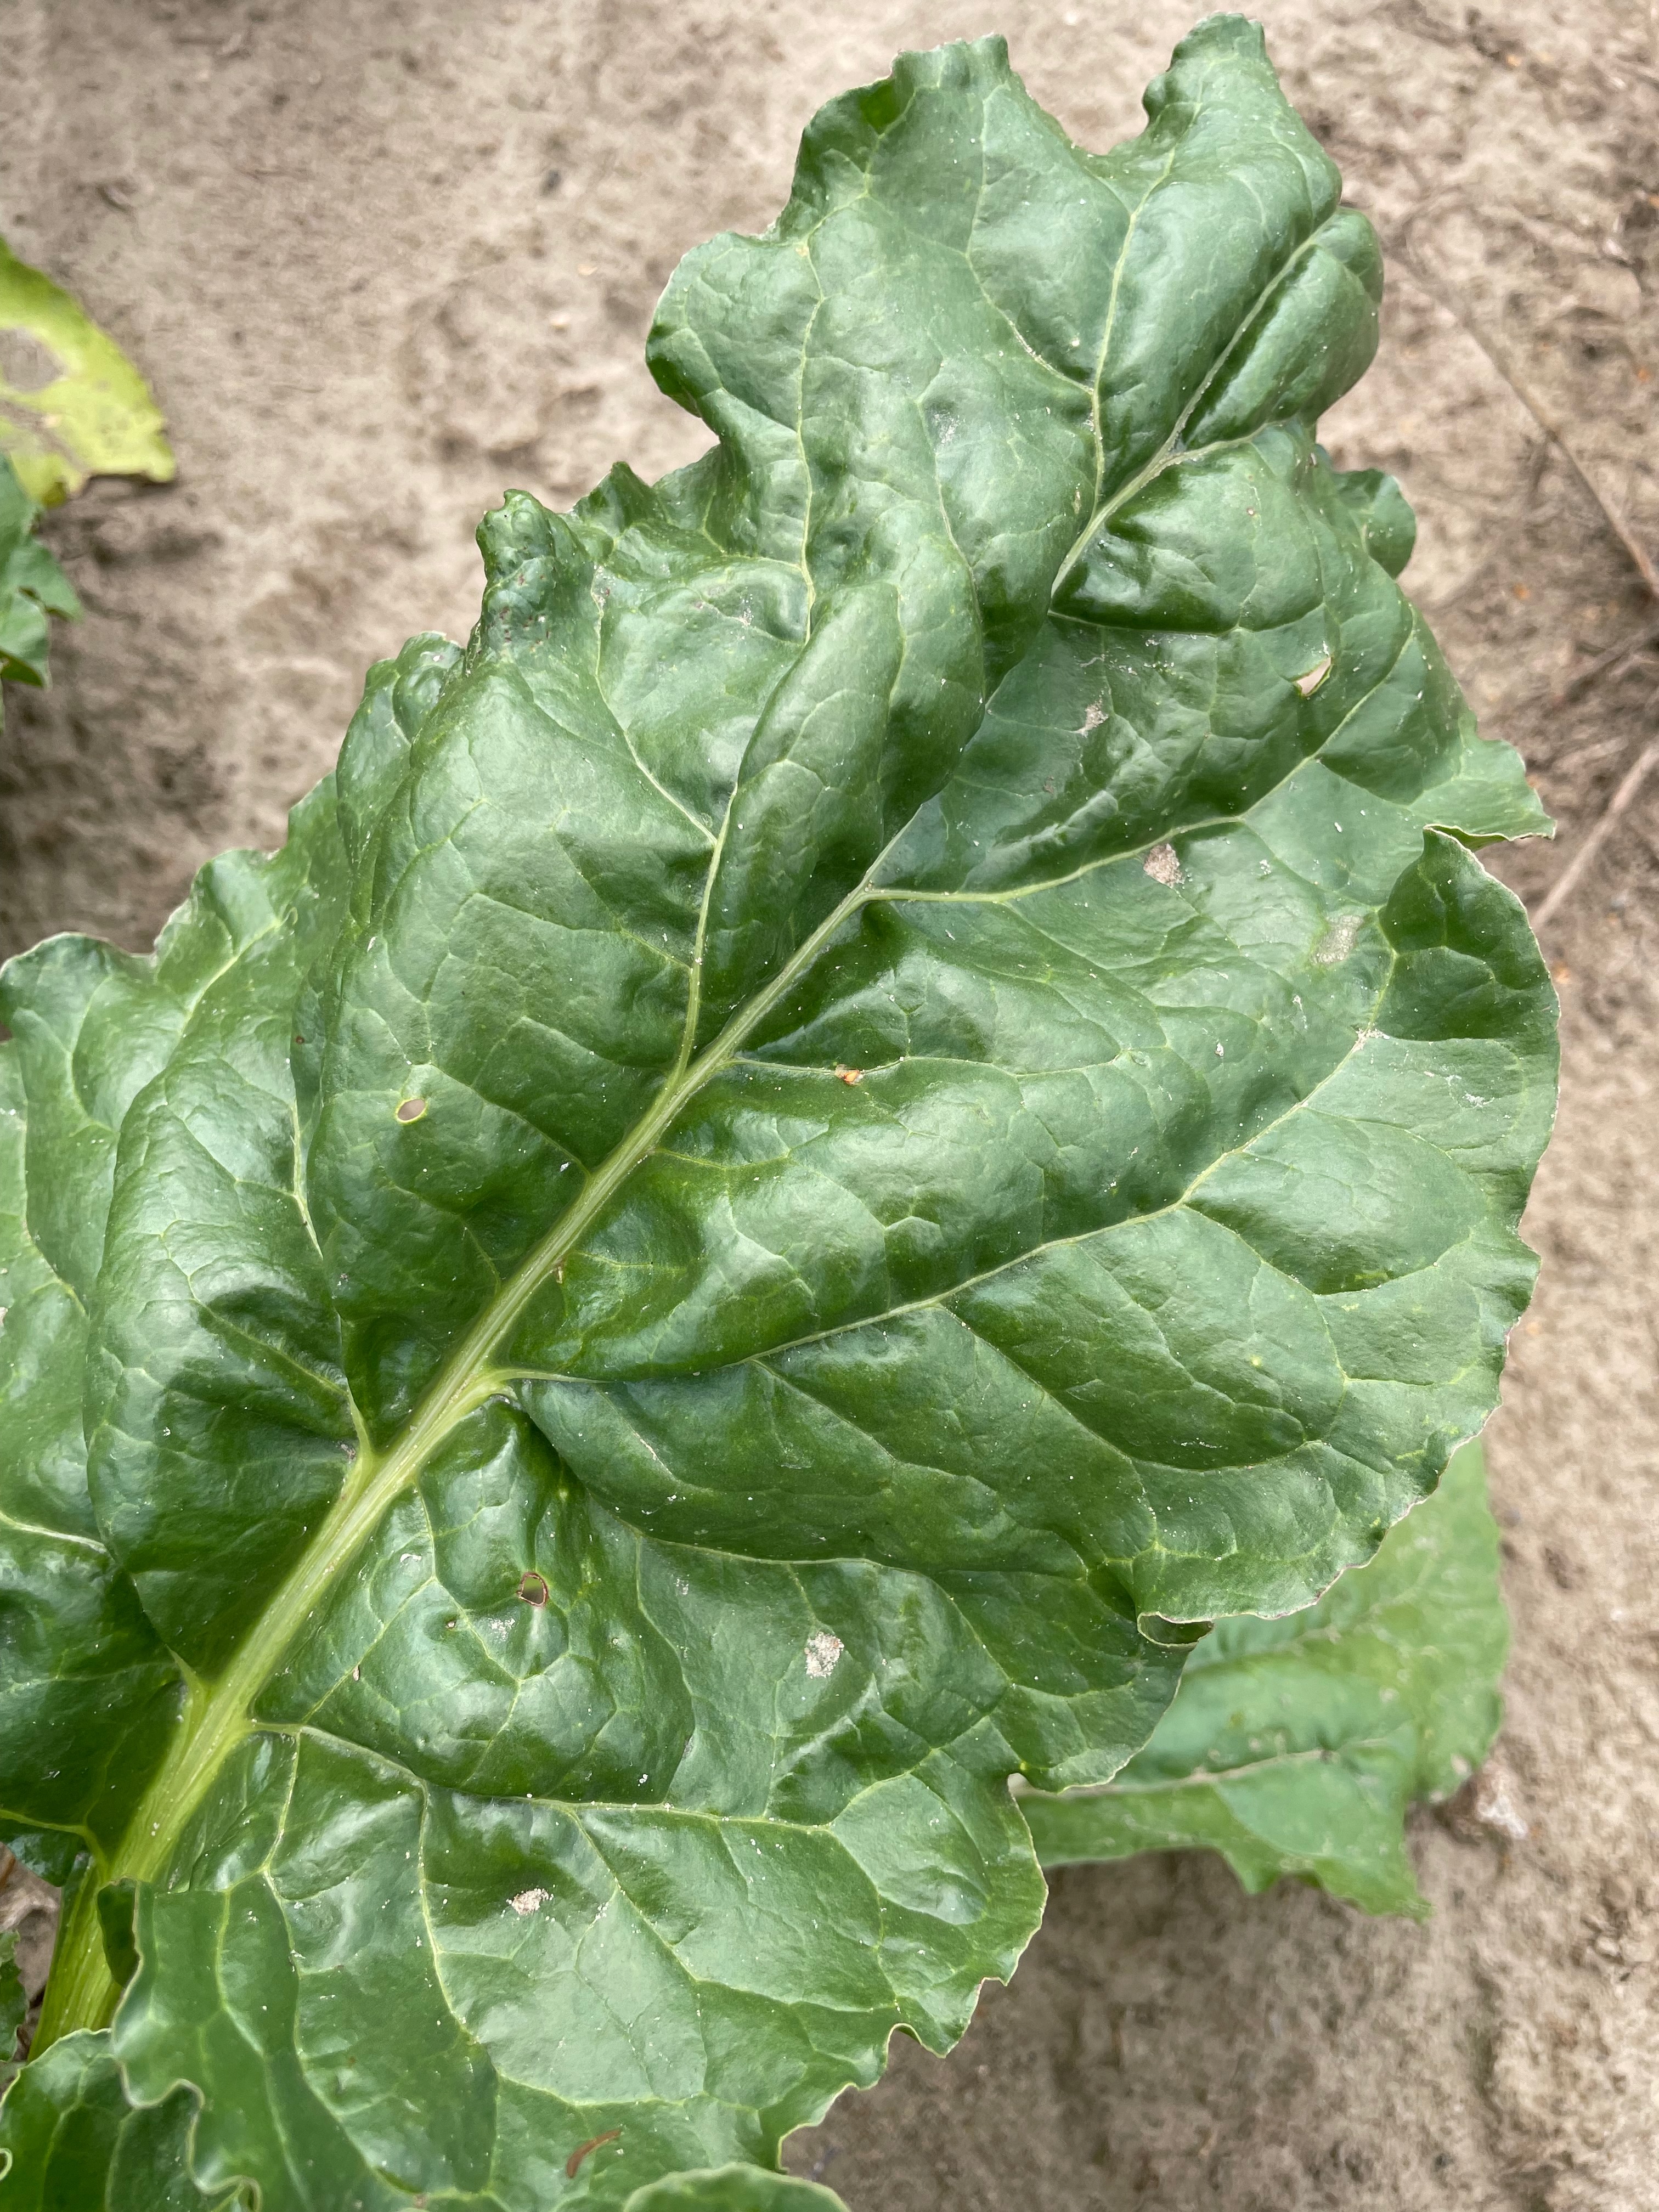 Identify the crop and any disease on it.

beet, cercospora
